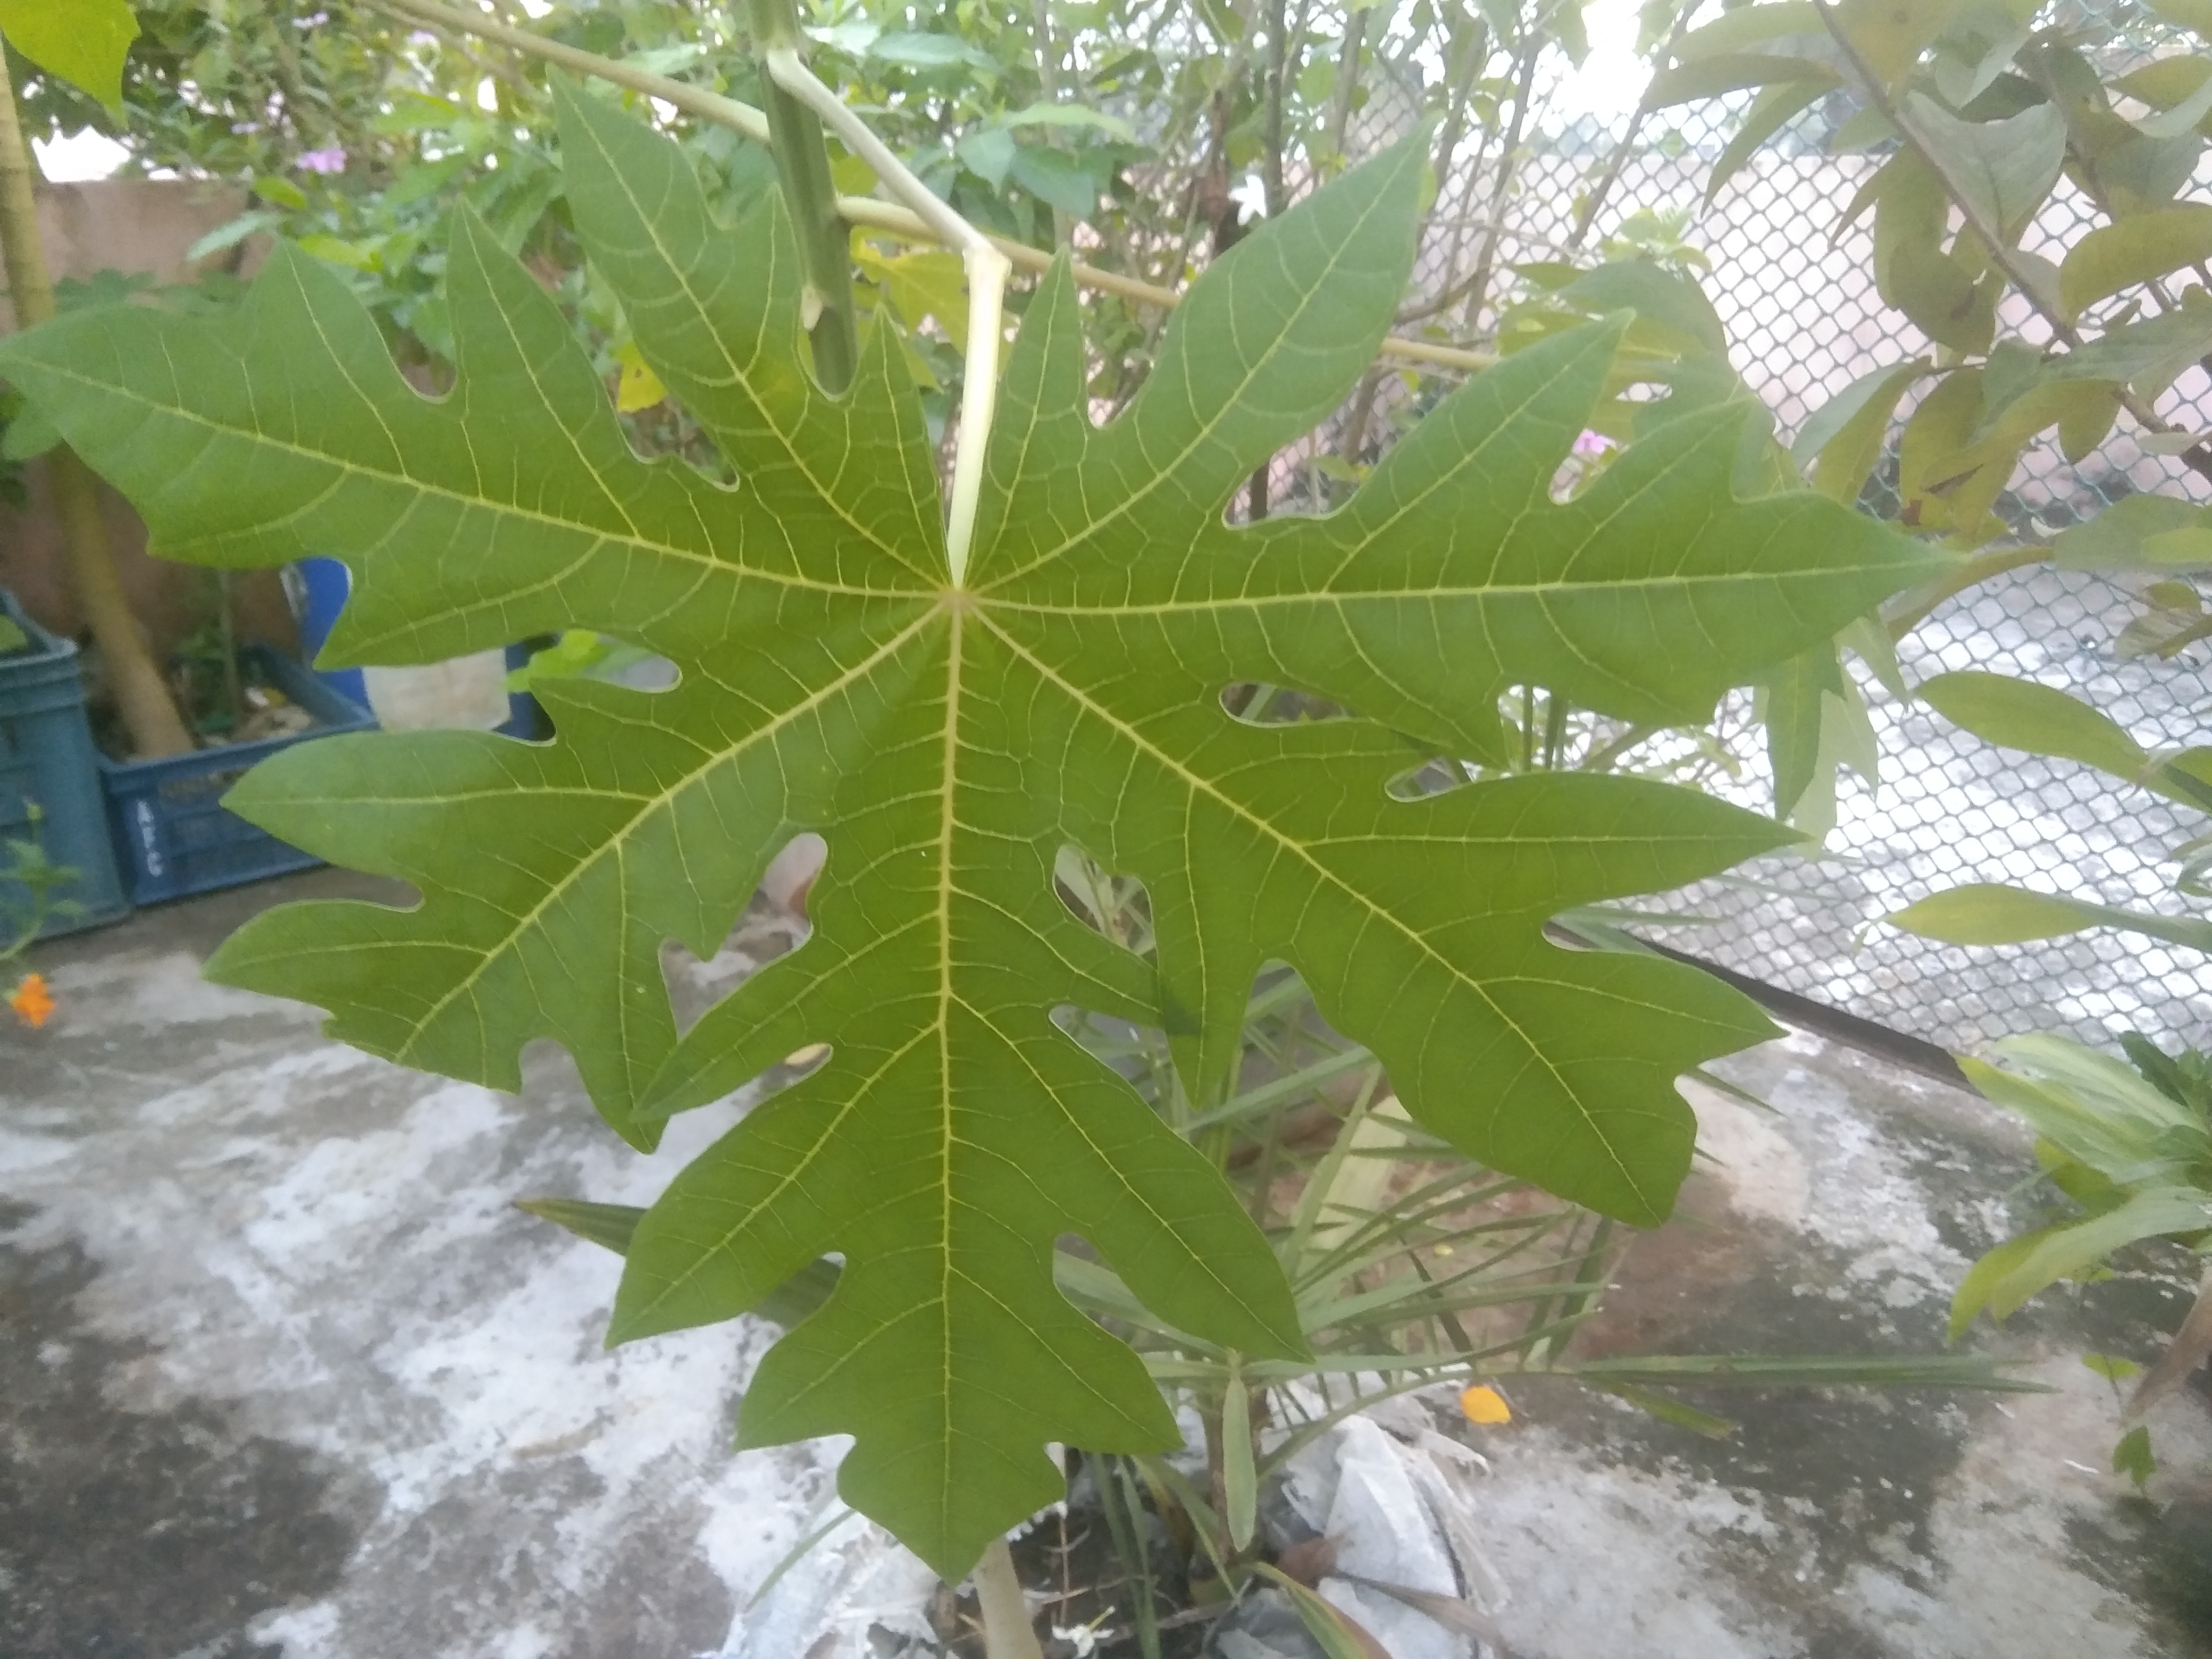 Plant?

papaya
